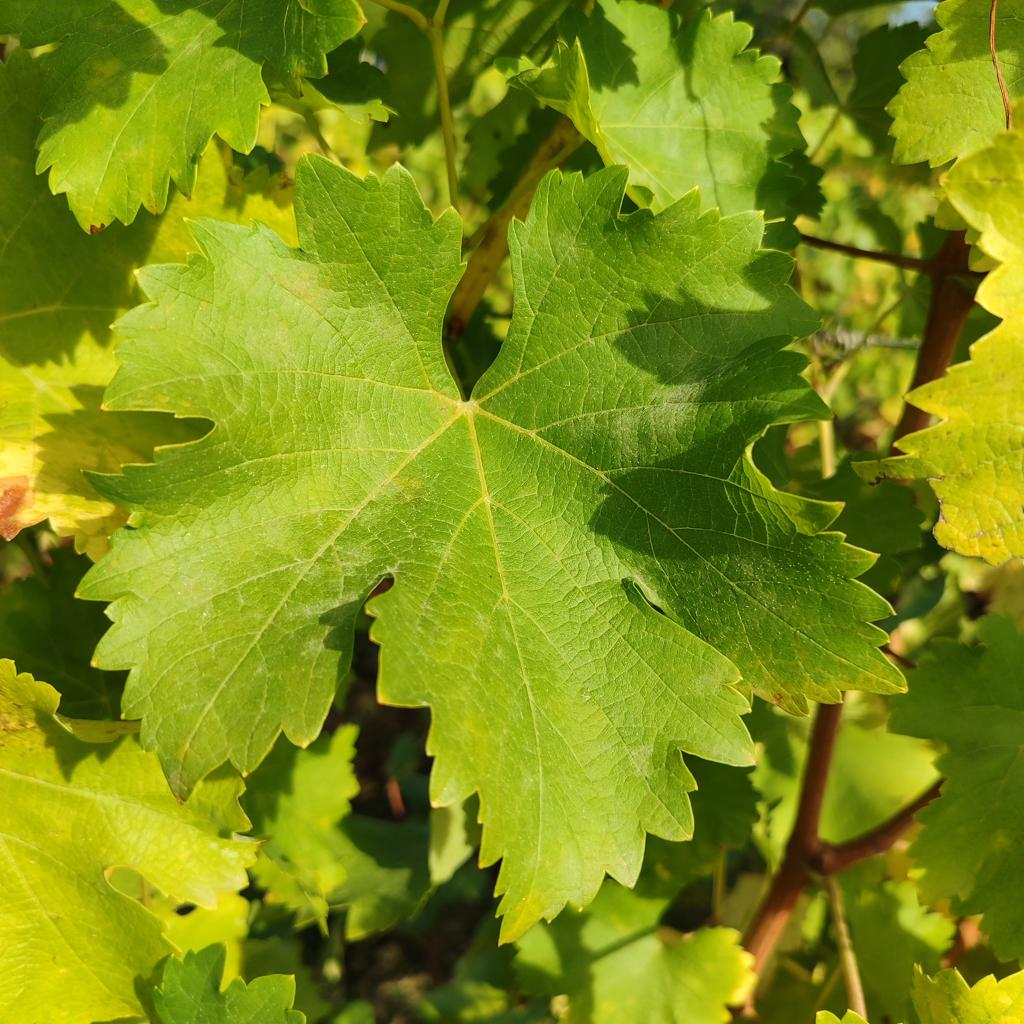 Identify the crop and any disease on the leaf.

grapevine, powdery mildew
